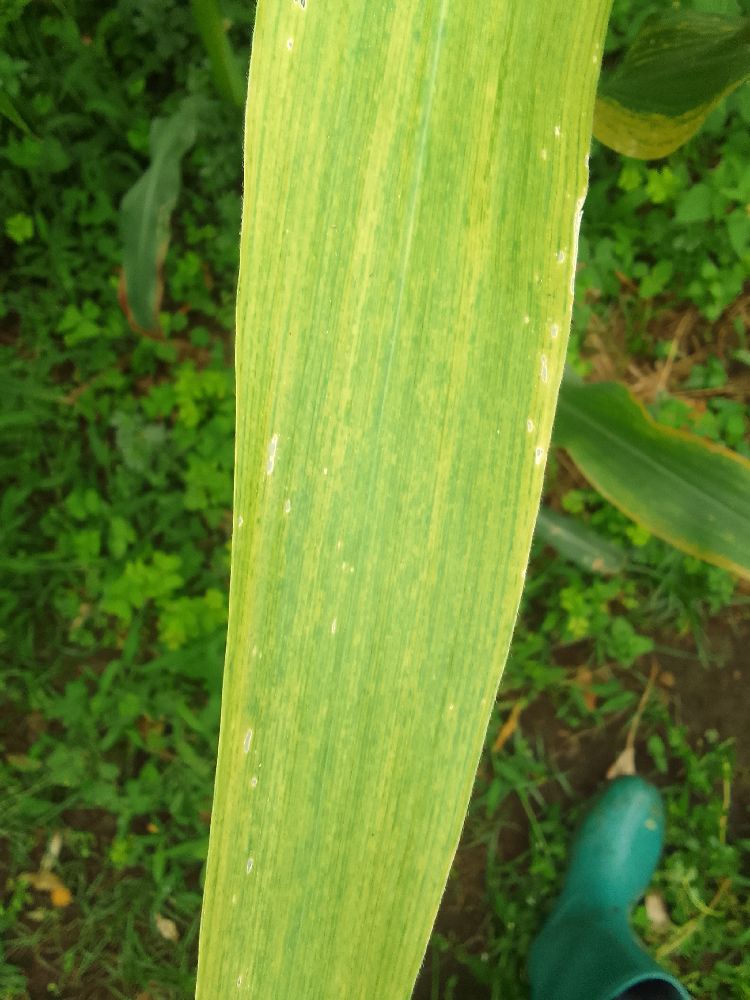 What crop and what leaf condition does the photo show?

maize, maize lethal necrosis
